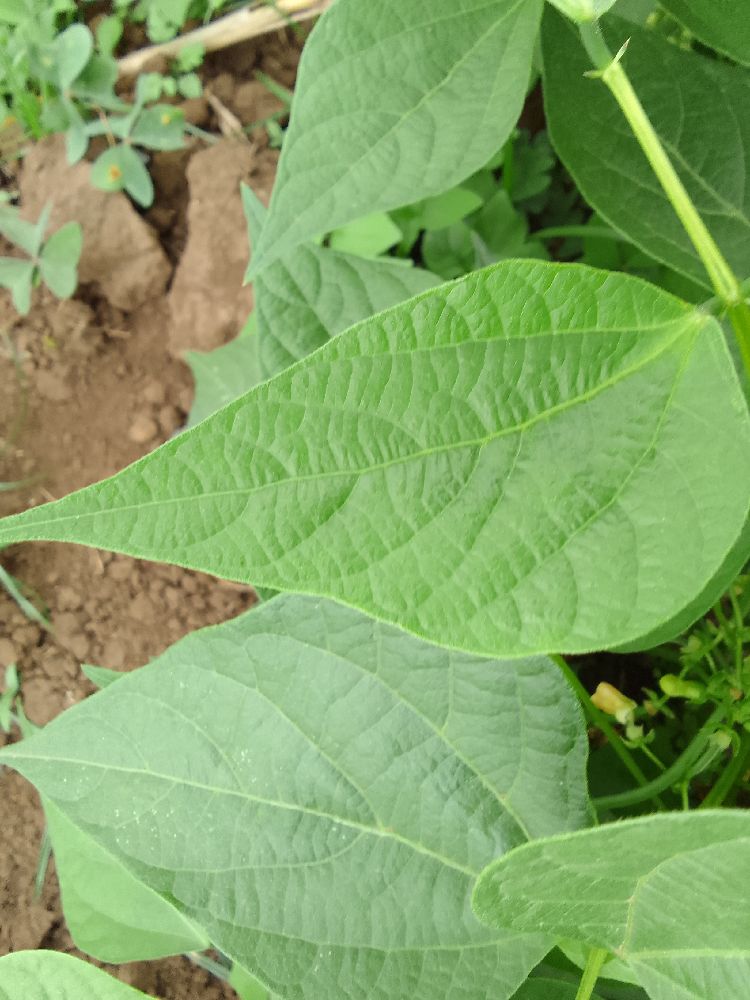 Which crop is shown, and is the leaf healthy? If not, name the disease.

common bean, healthy
